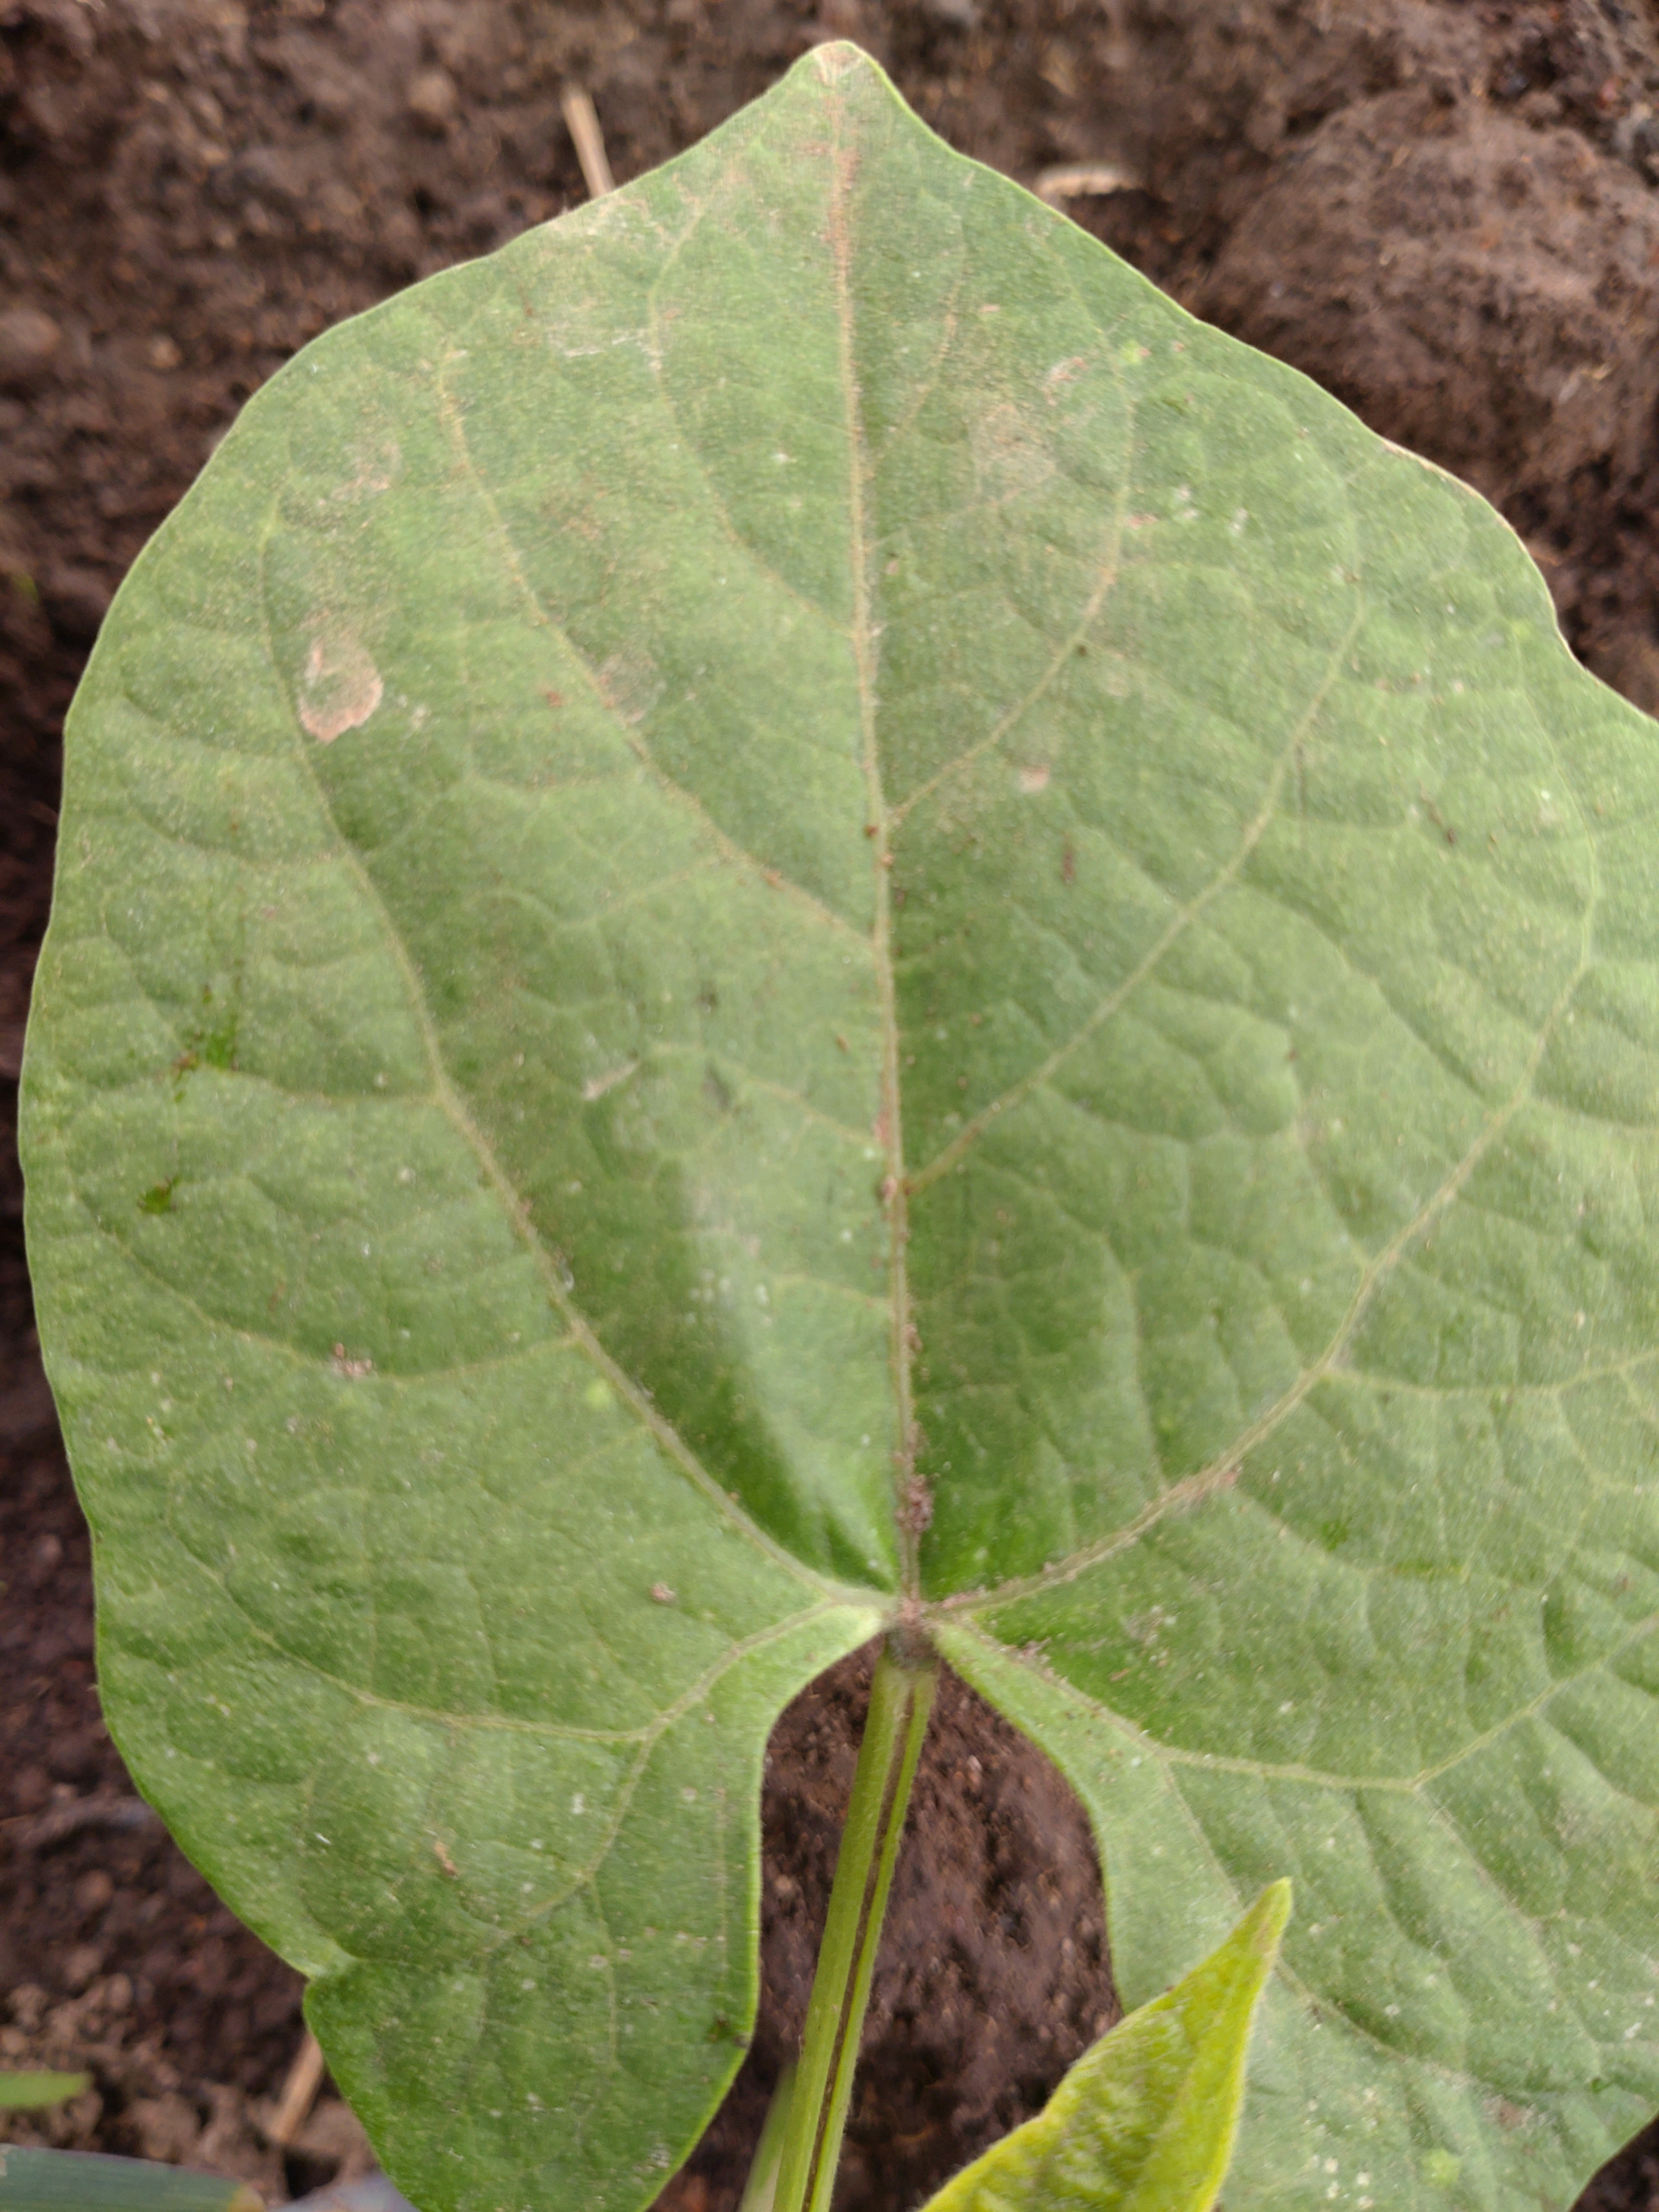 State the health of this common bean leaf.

healthy
